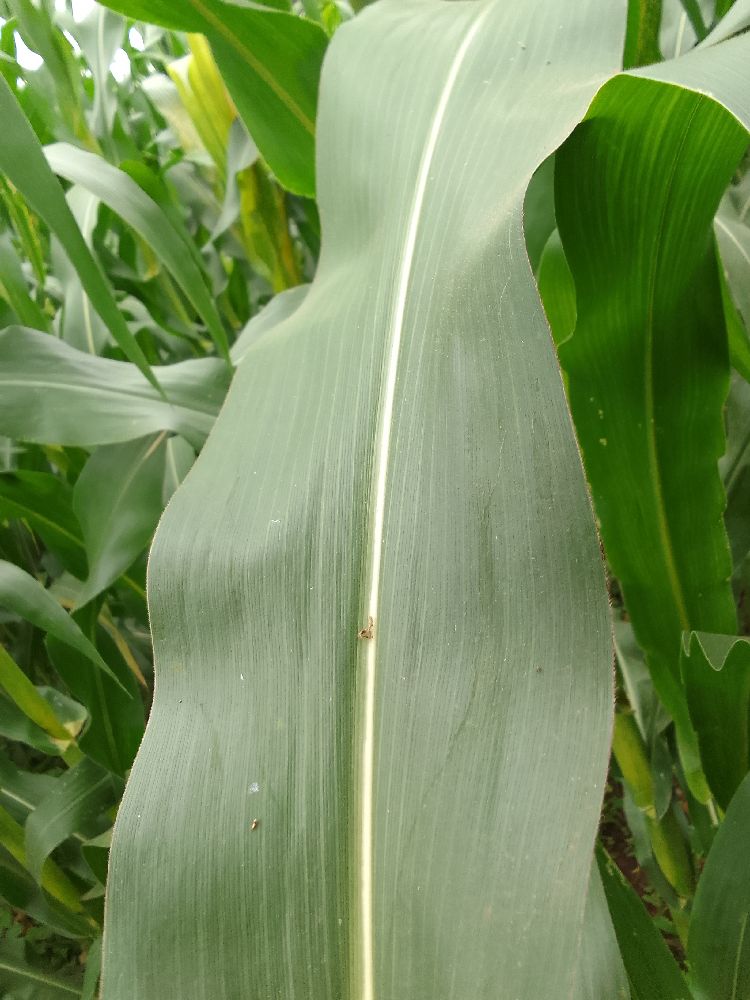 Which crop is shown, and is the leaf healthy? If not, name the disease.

maize, healthy
